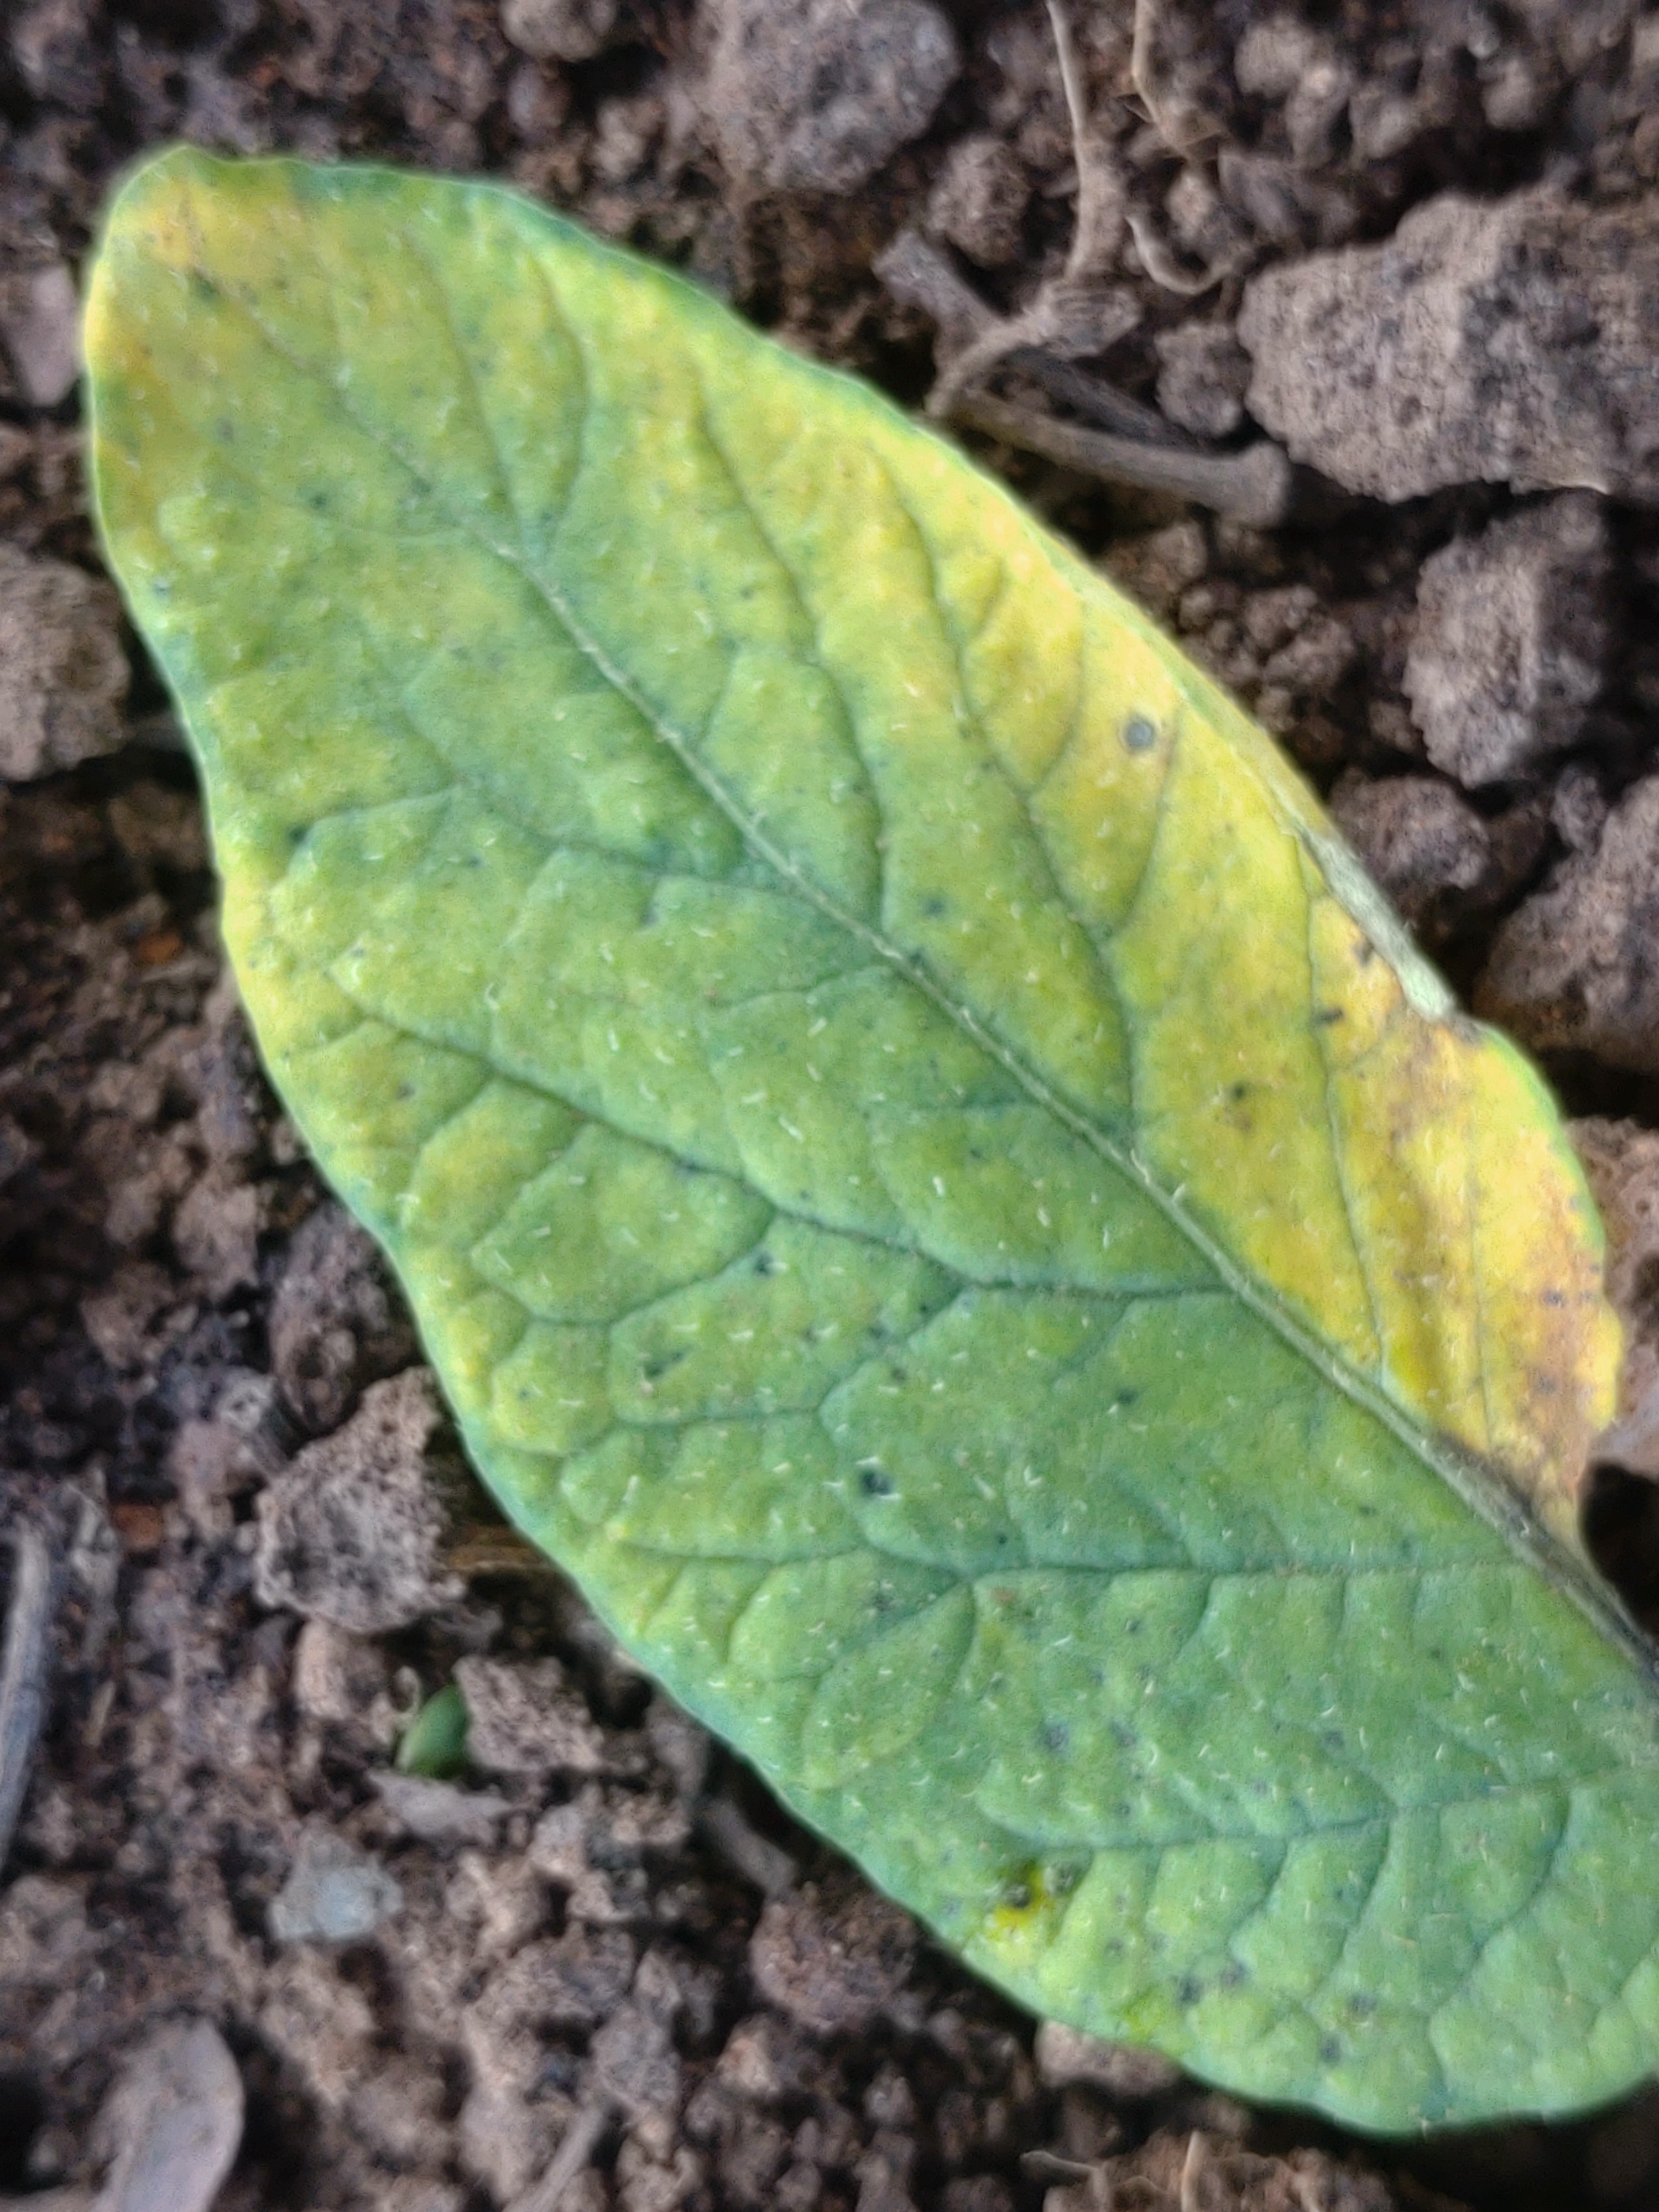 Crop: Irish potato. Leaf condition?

late blight
